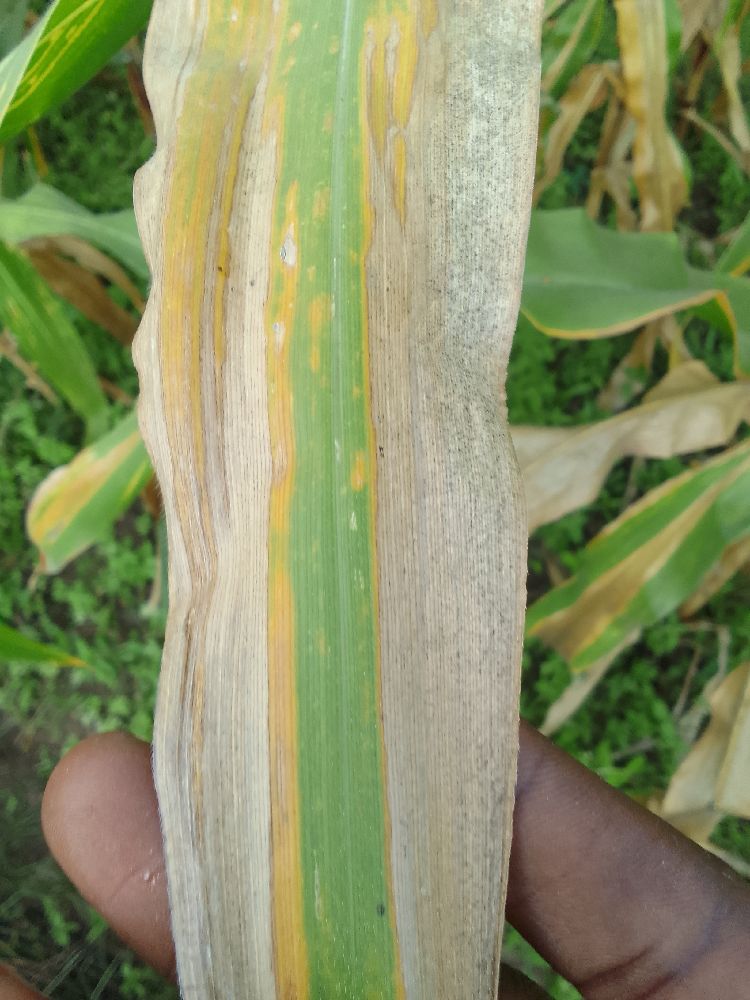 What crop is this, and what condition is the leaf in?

maize, maize lethal necrosis
